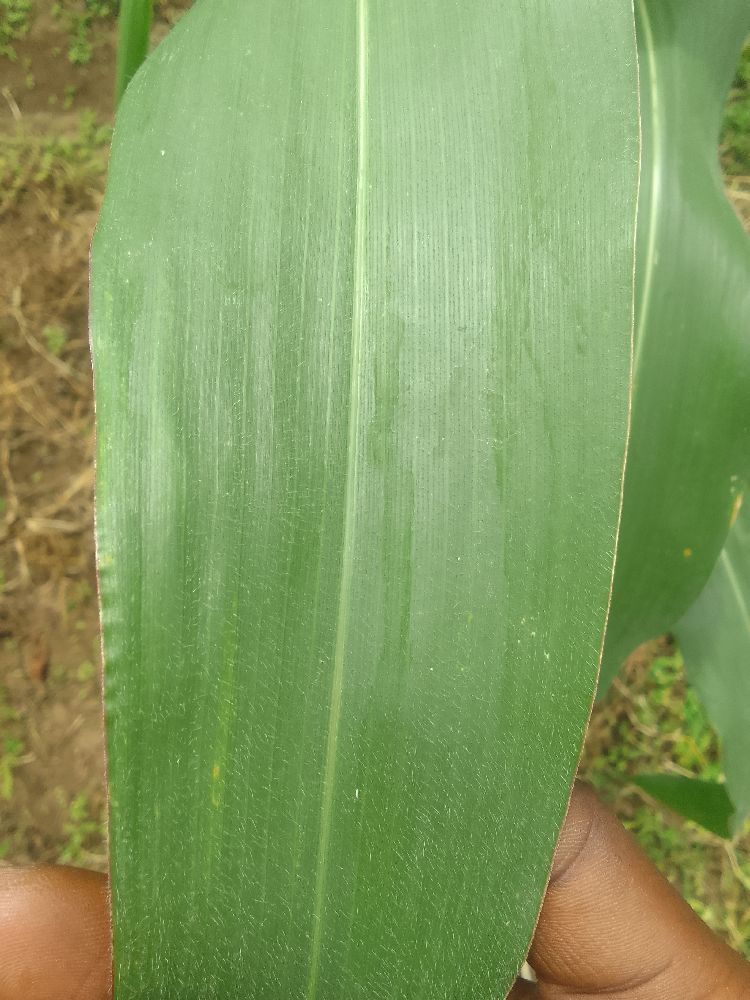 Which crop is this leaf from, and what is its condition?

maize, healthy
